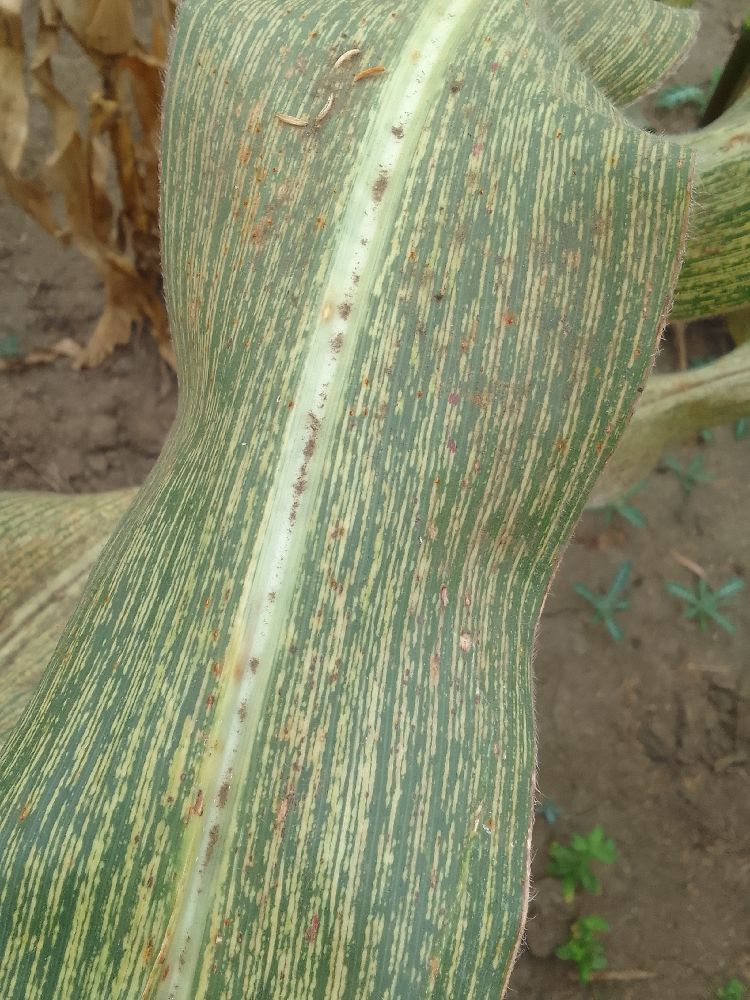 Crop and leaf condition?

maize, maize streak virus
